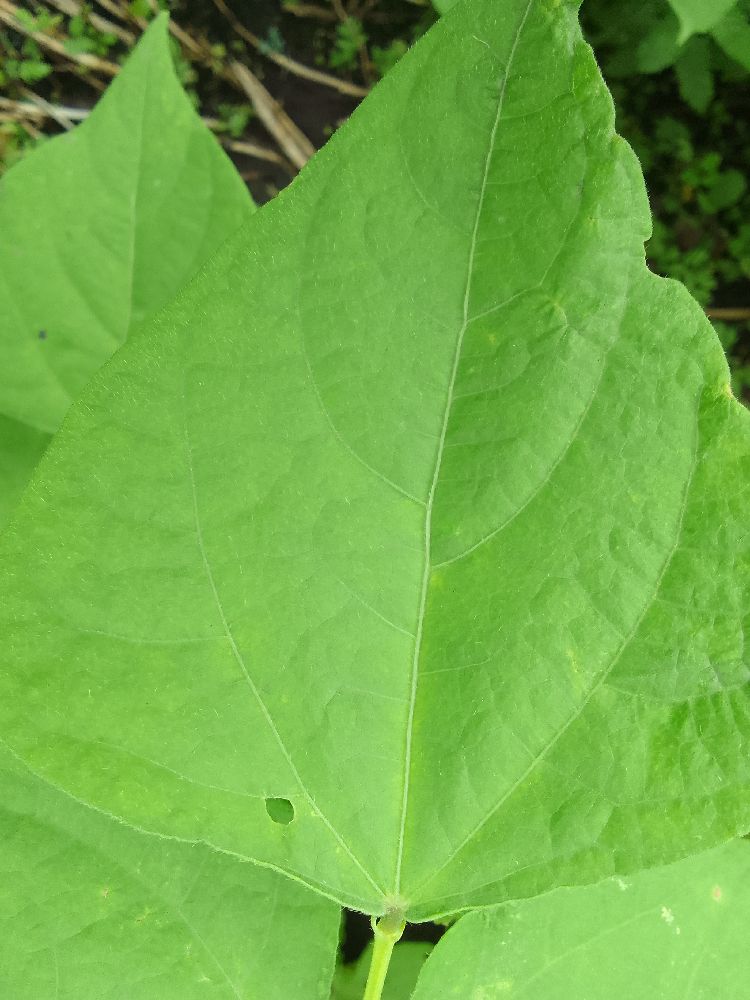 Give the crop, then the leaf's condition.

common bean, healthy
